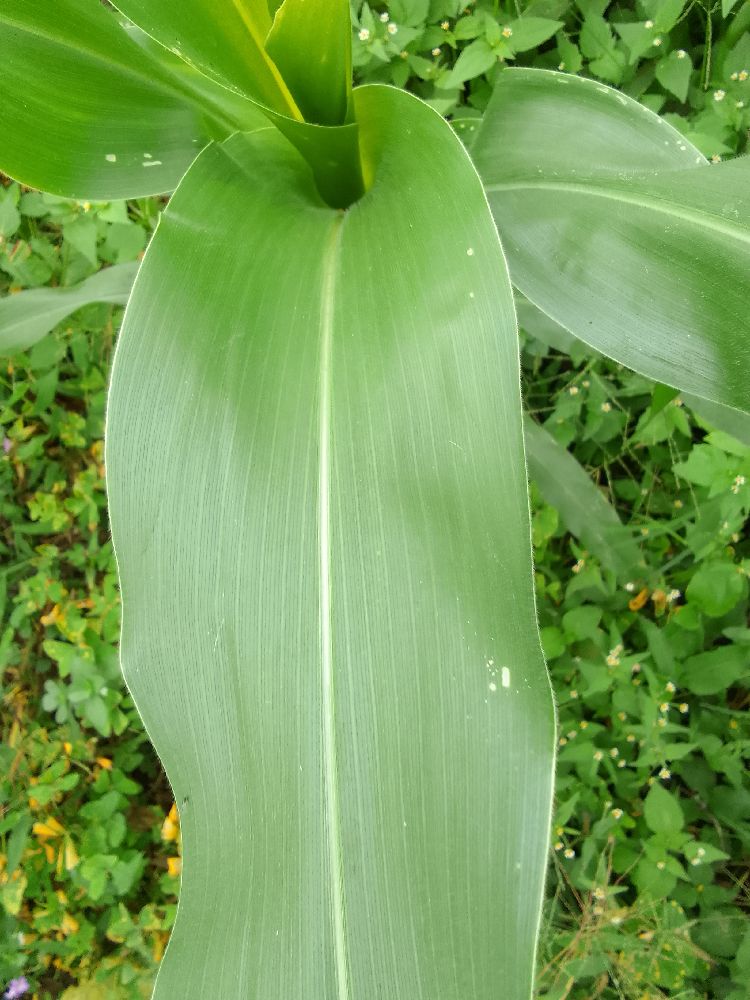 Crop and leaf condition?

maize, healthy
